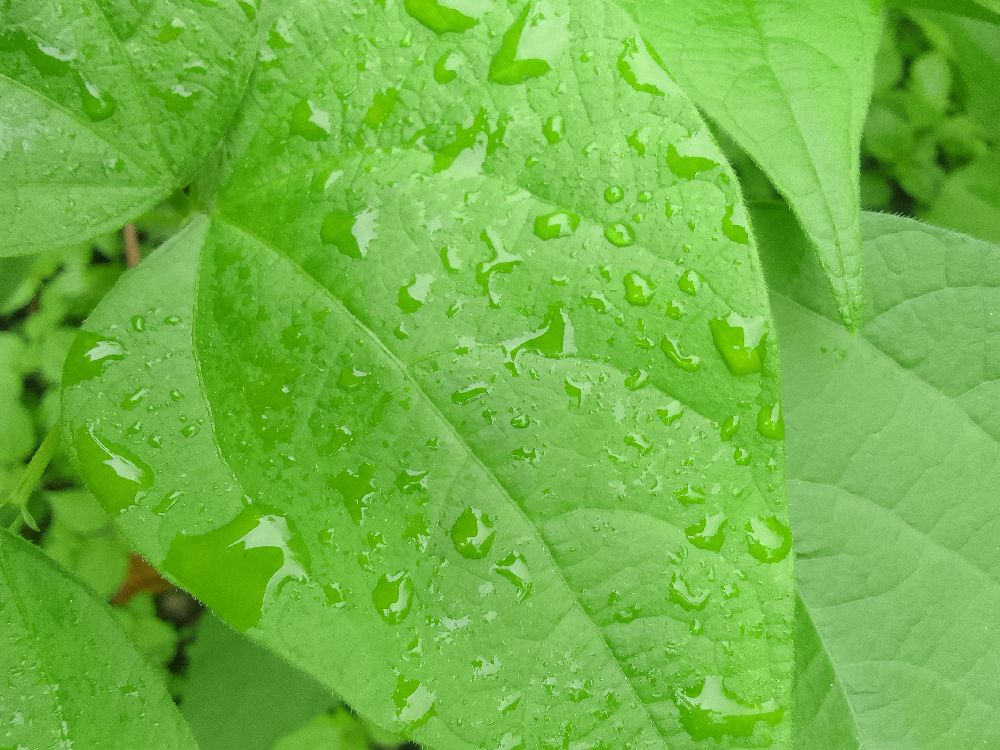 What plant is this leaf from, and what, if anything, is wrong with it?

common bean, healthy
